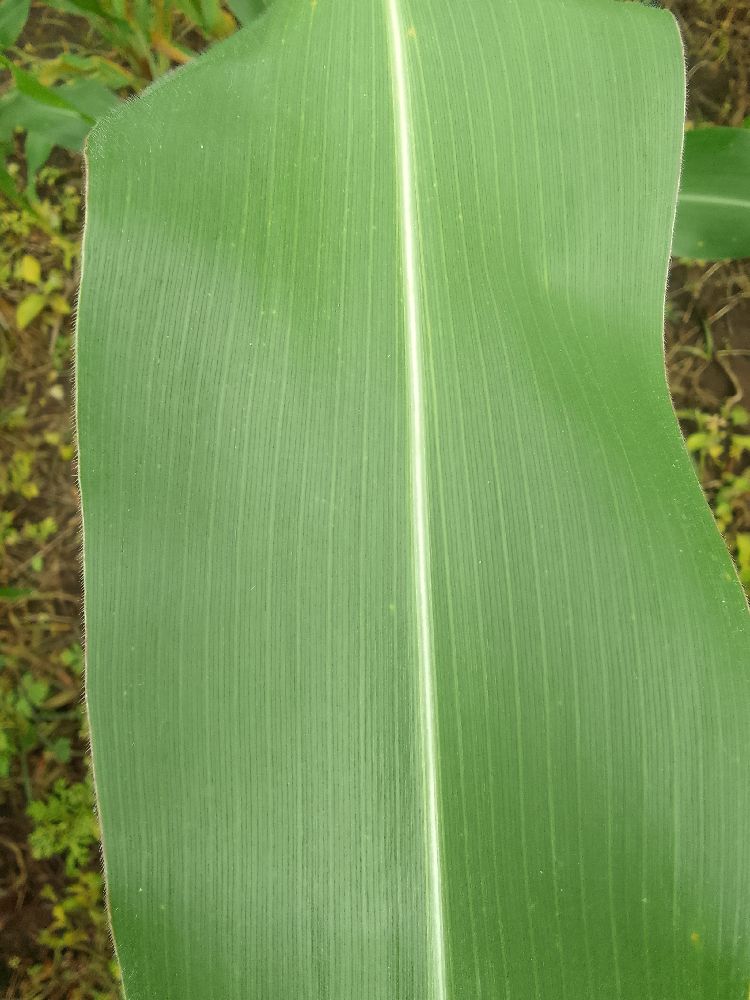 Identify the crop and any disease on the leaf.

maize, healthy
